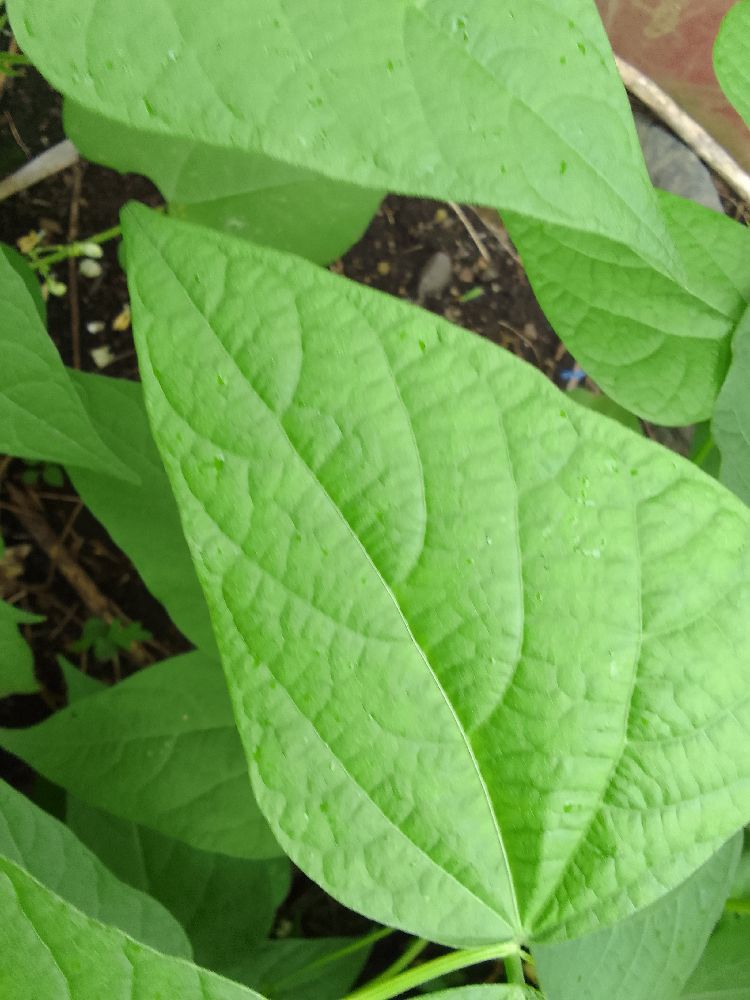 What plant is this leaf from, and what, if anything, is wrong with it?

common bean, healthy
